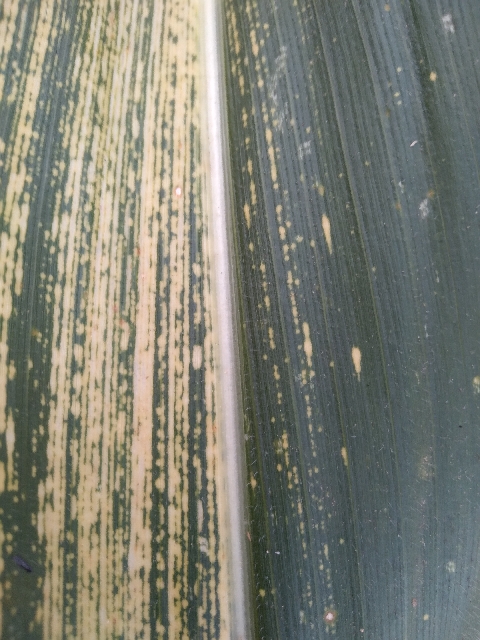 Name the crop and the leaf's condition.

maize, maize streak virus
